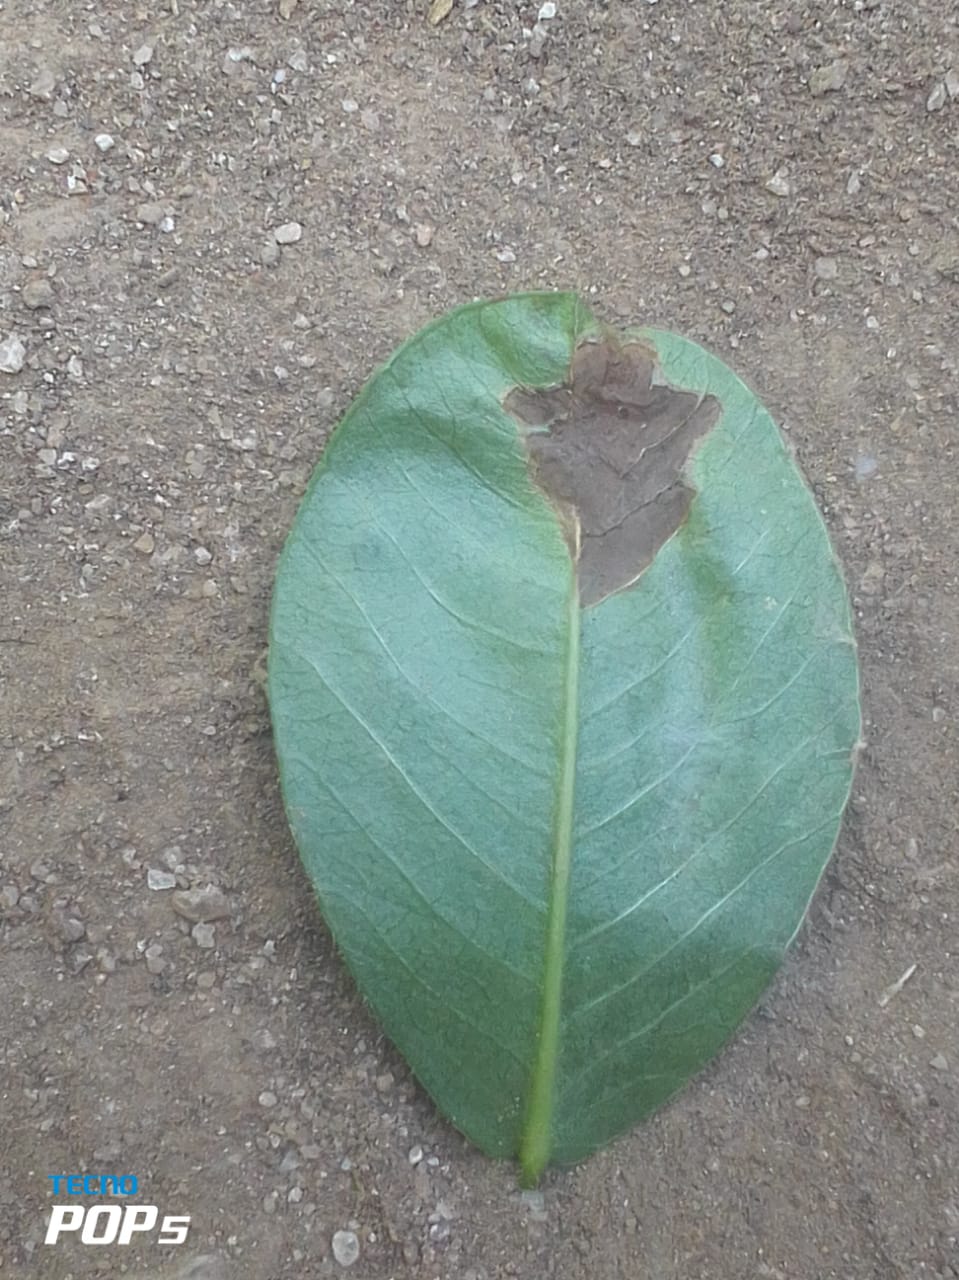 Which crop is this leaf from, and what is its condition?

peanut, phoma arachidicola
